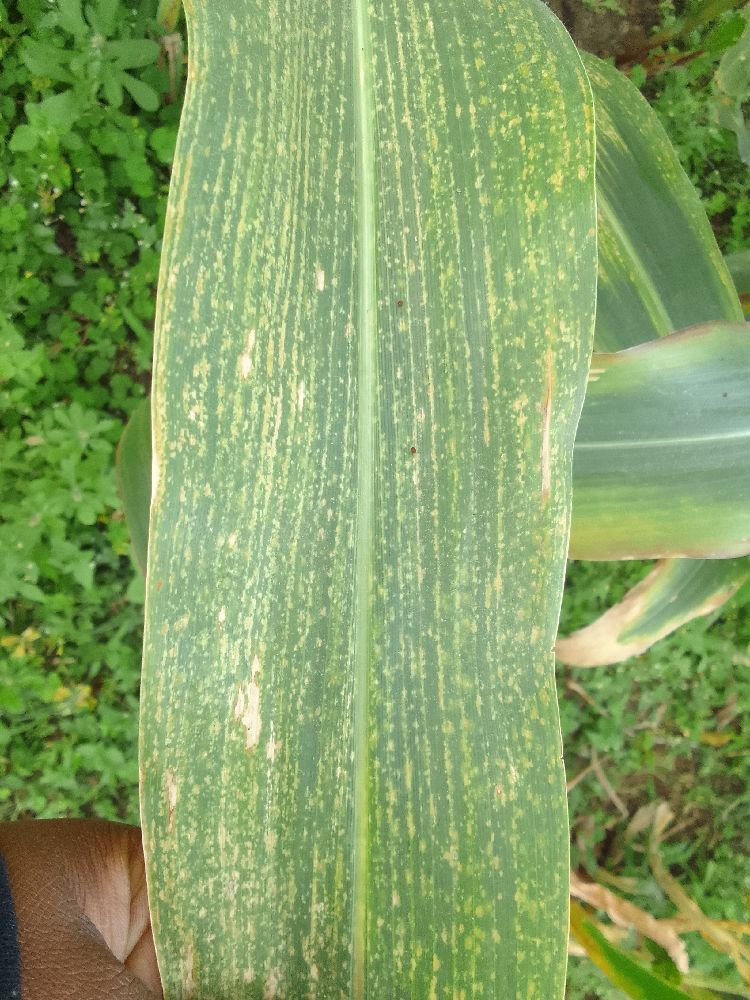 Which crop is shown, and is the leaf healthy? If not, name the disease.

maize, maize lethal necrosis
